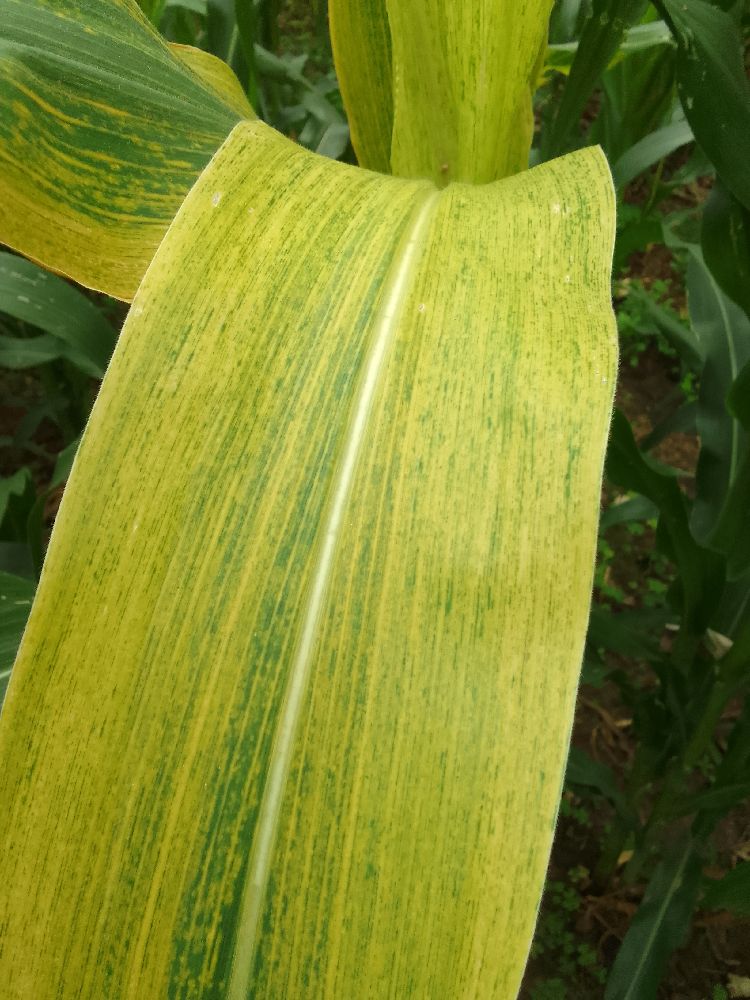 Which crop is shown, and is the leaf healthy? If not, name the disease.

maize, maize lethal necrosis
